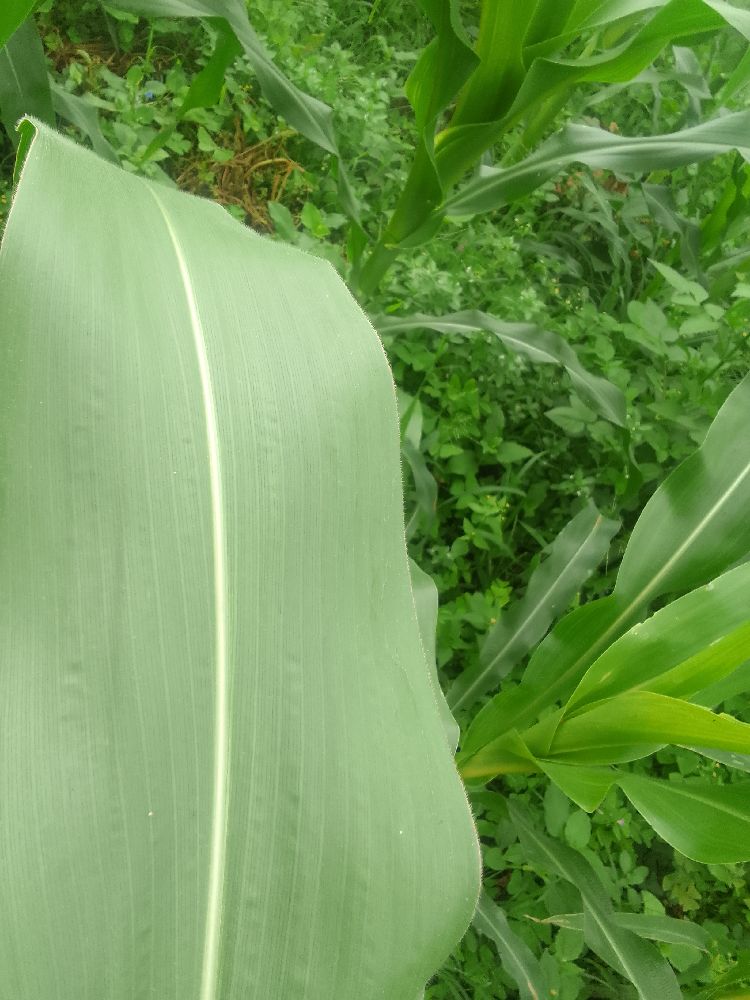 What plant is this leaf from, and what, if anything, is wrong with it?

maize, healthy
